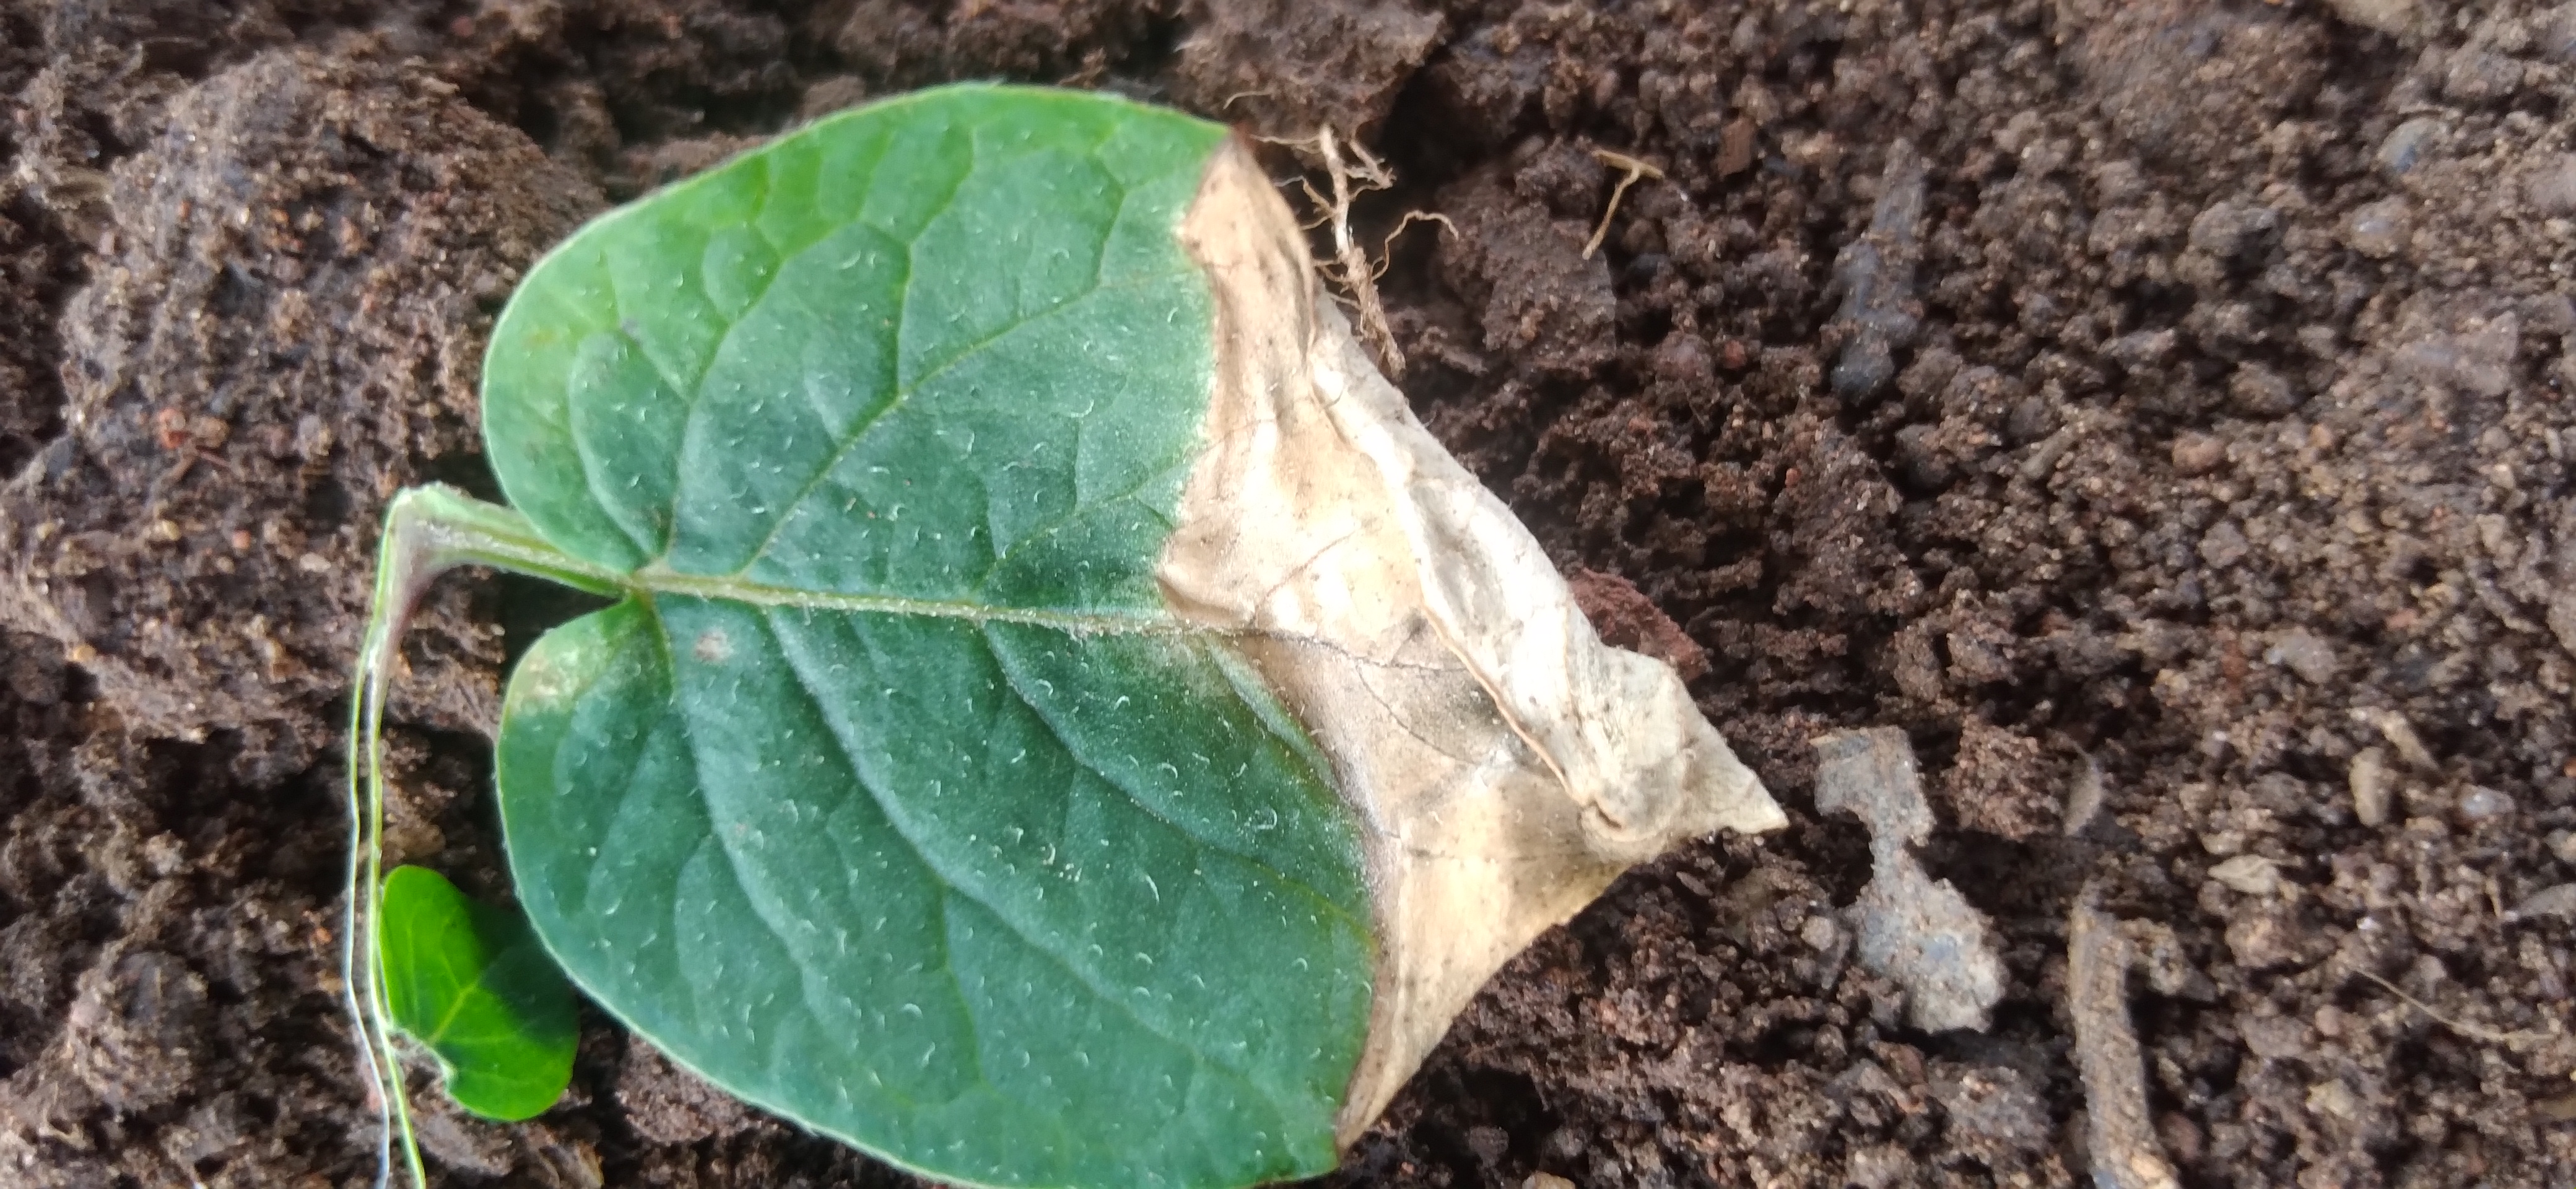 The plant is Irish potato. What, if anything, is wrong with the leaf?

early blight
